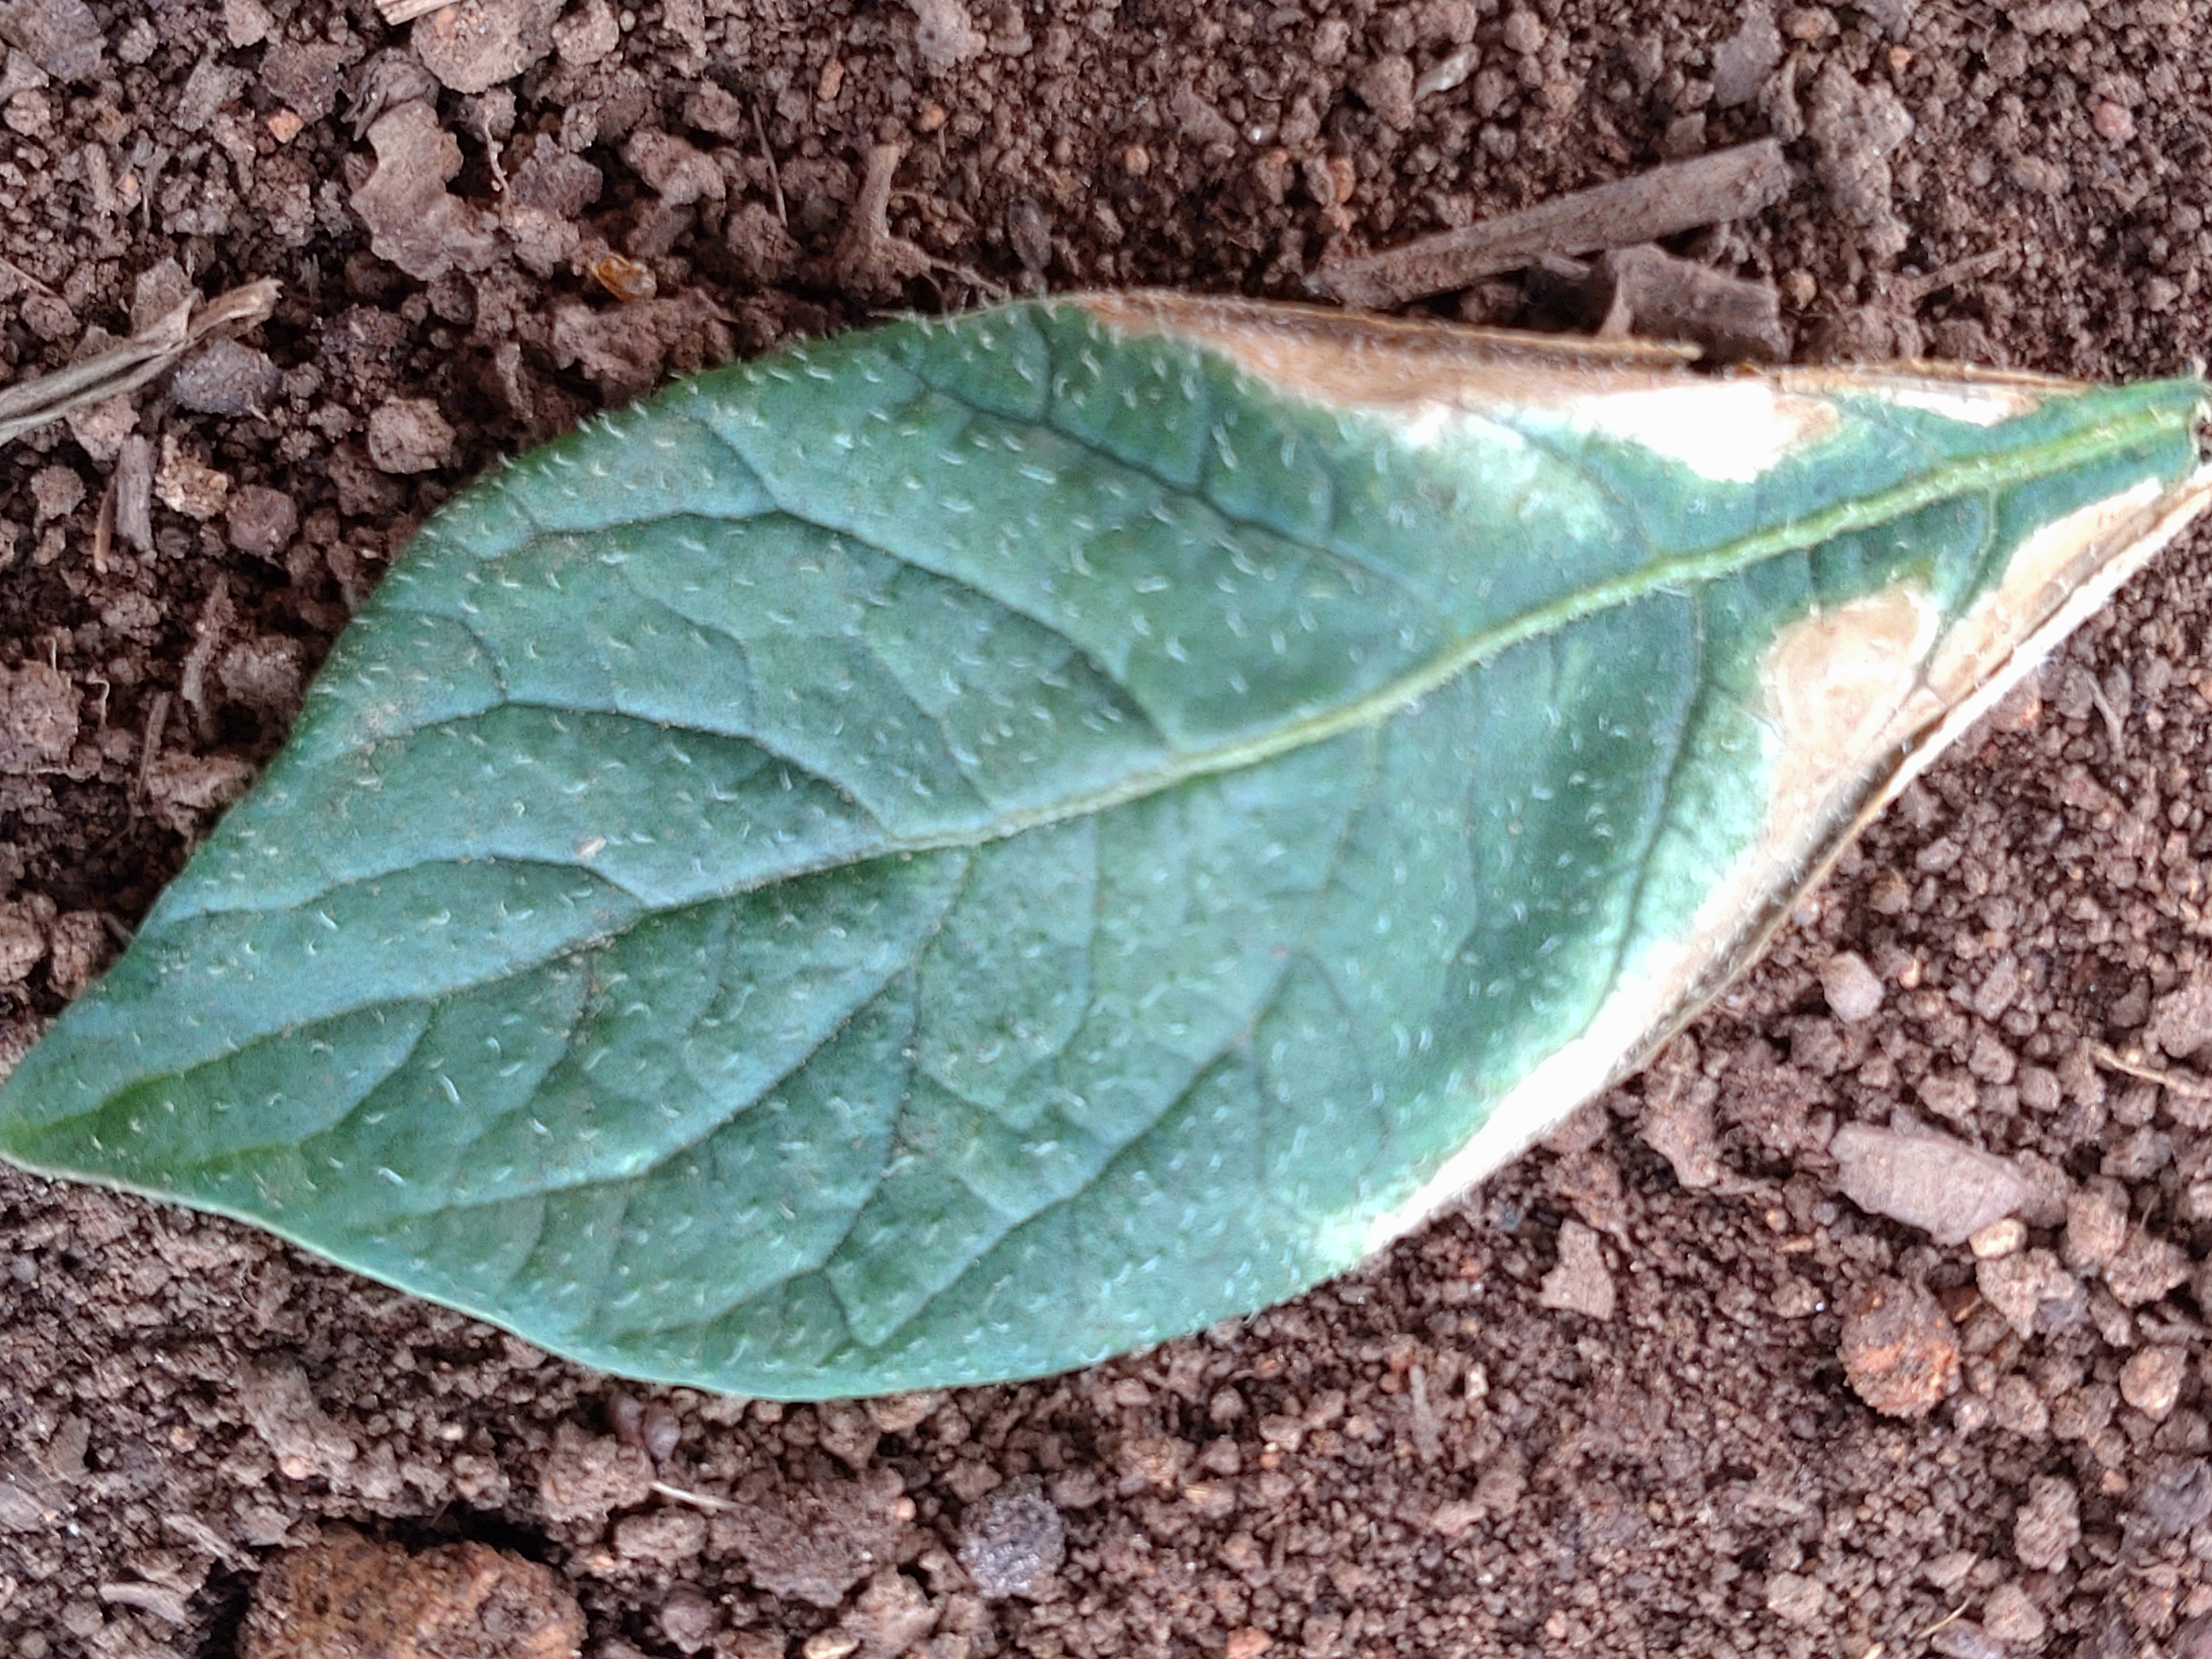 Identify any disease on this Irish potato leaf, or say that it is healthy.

early blight
